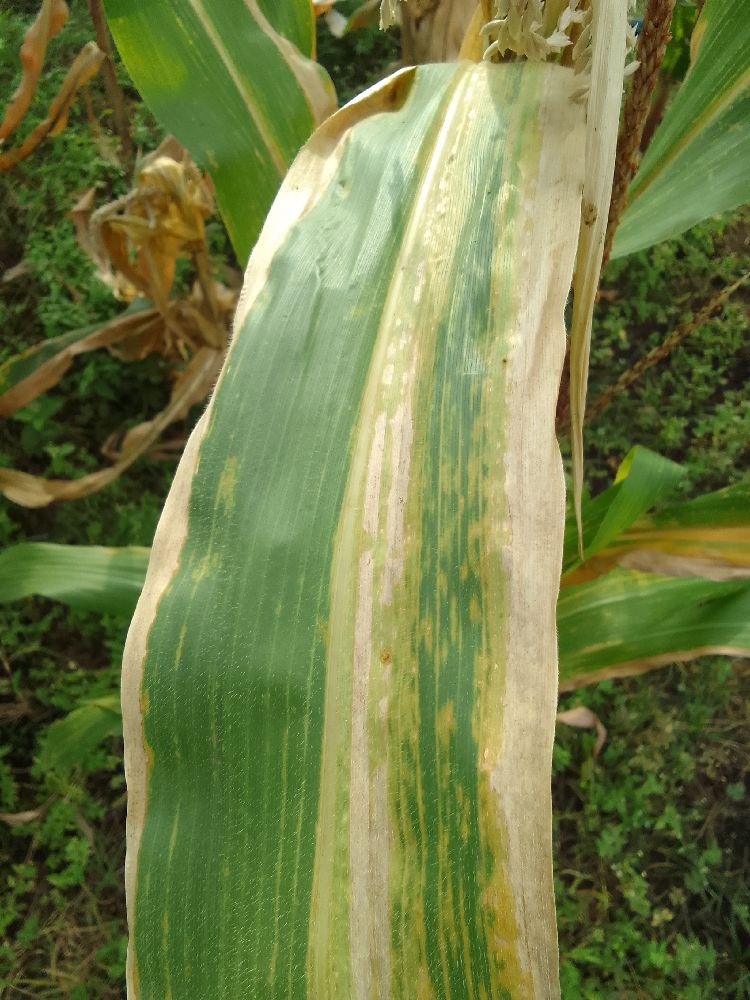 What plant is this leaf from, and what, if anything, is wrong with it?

maize, maize lethal necrosis
